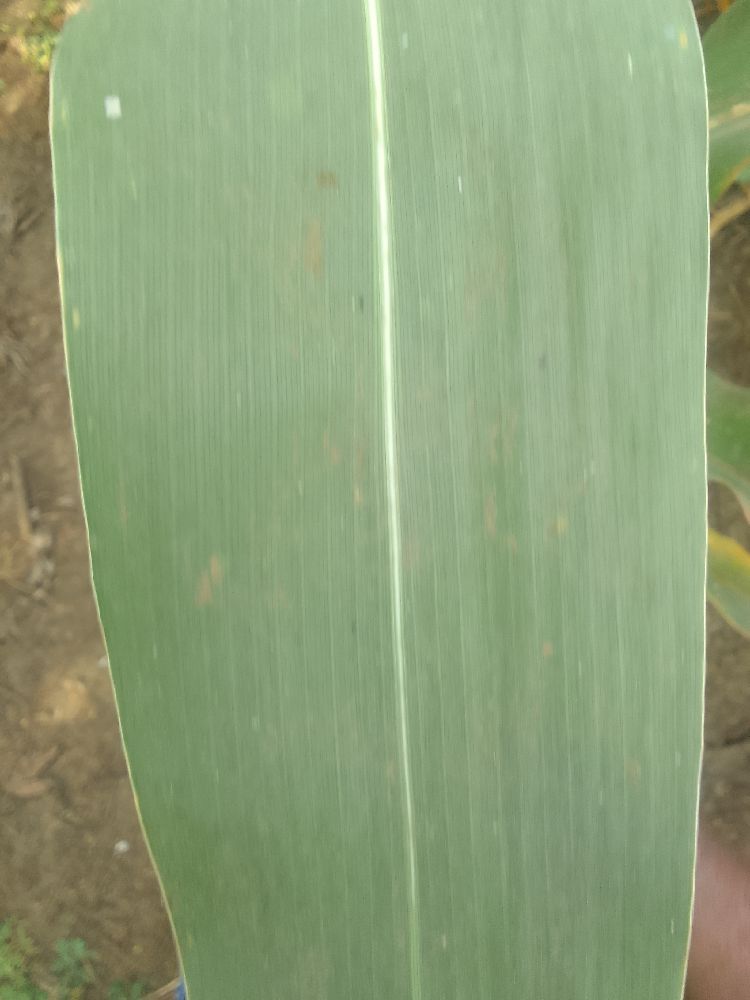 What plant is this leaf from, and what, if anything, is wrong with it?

maize, healthy
